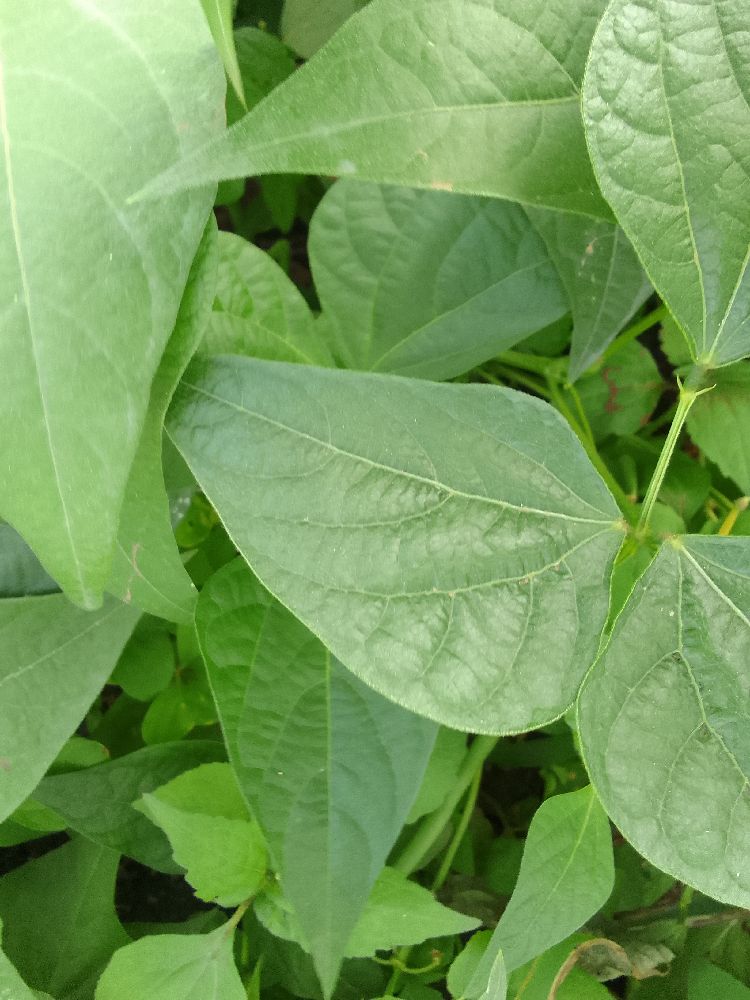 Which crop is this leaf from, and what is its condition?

common bean, healthy
